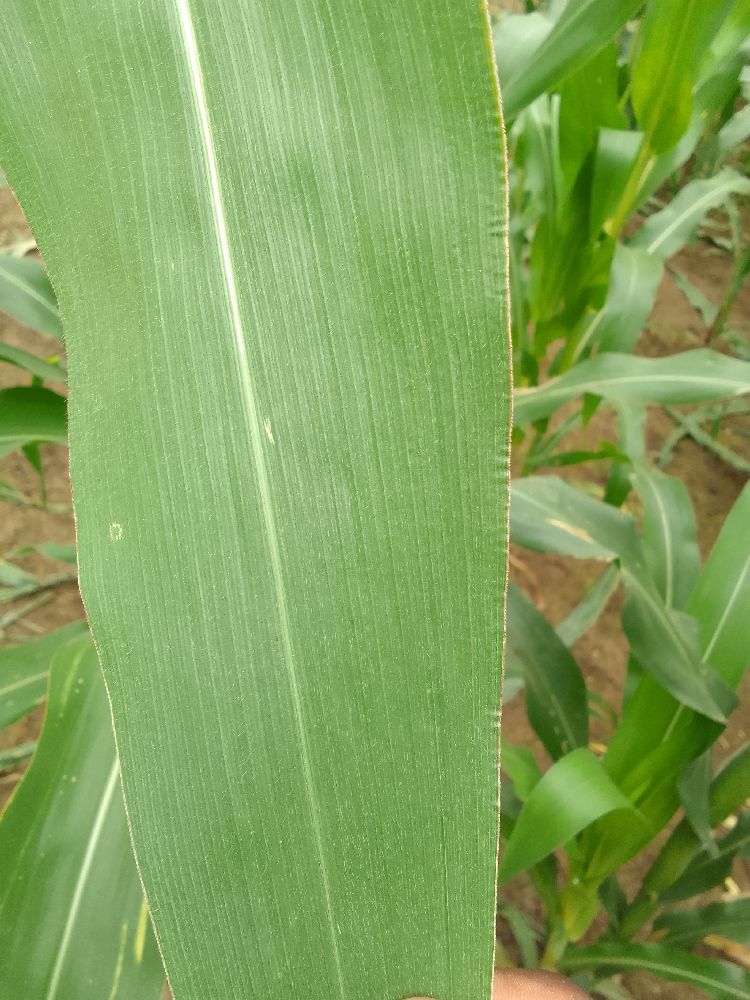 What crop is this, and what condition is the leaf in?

maize, healthy
